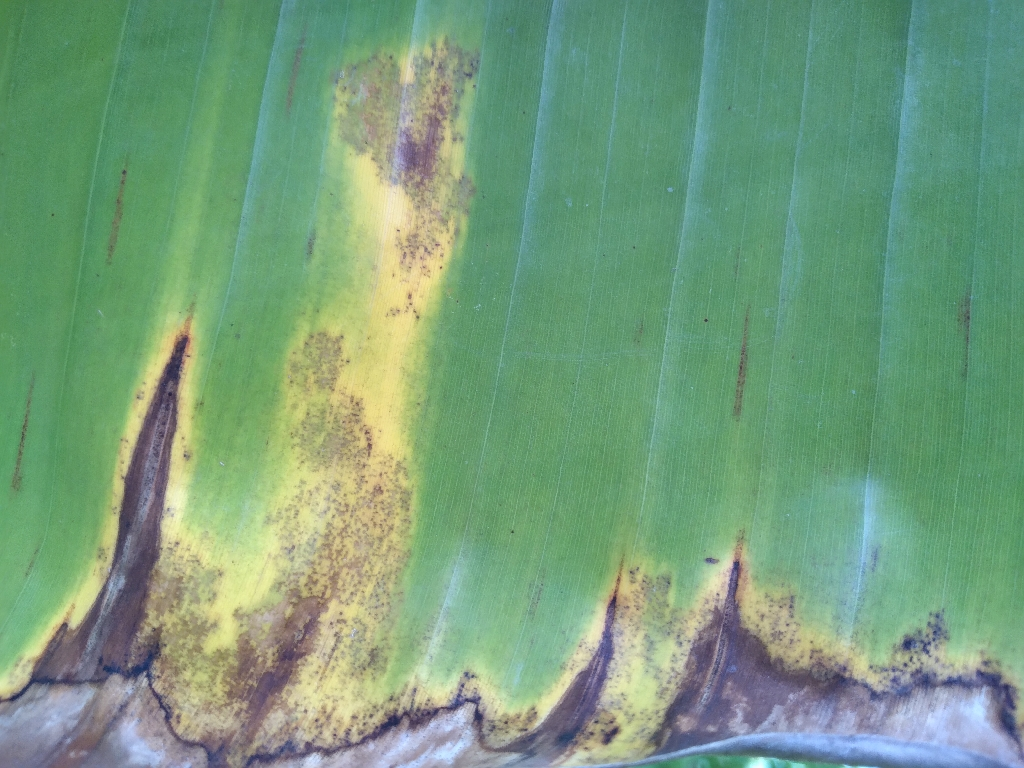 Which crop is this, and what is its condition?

banana, black sigatoka
